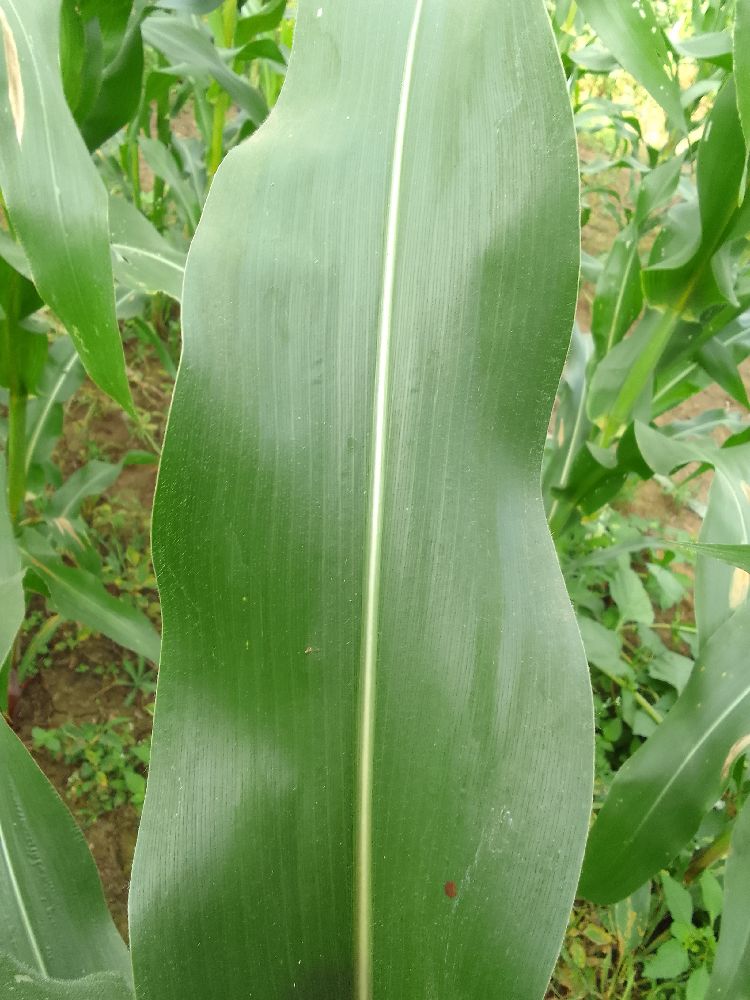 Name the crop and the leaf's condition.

maize, healthy
